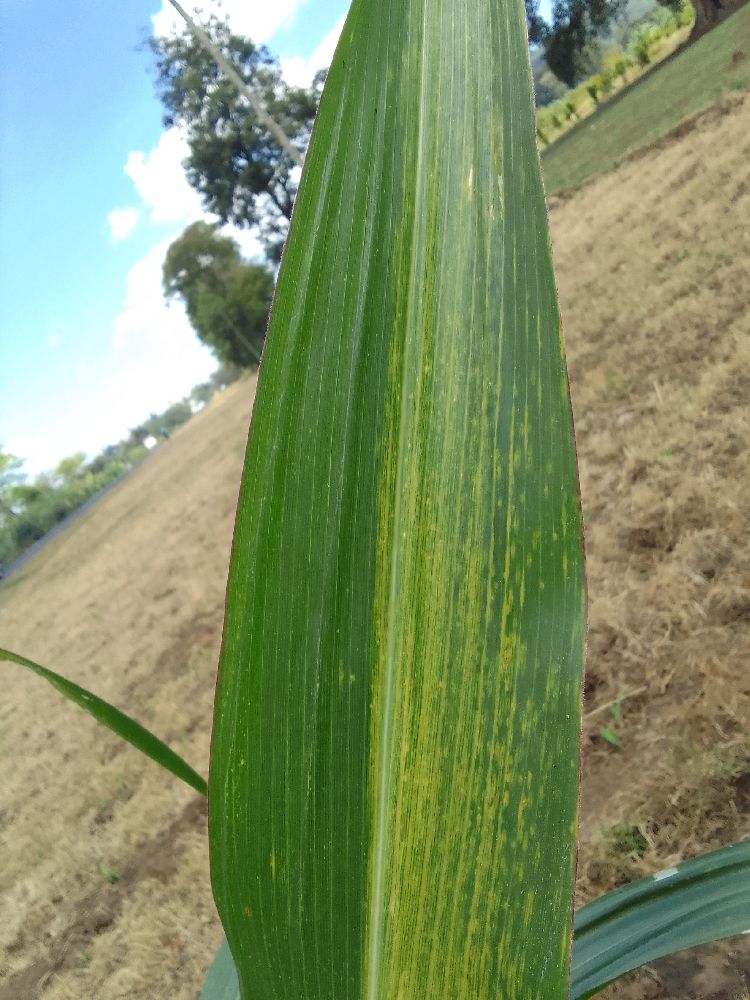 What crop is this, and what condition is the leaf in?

maize, maize lethal necrosis
